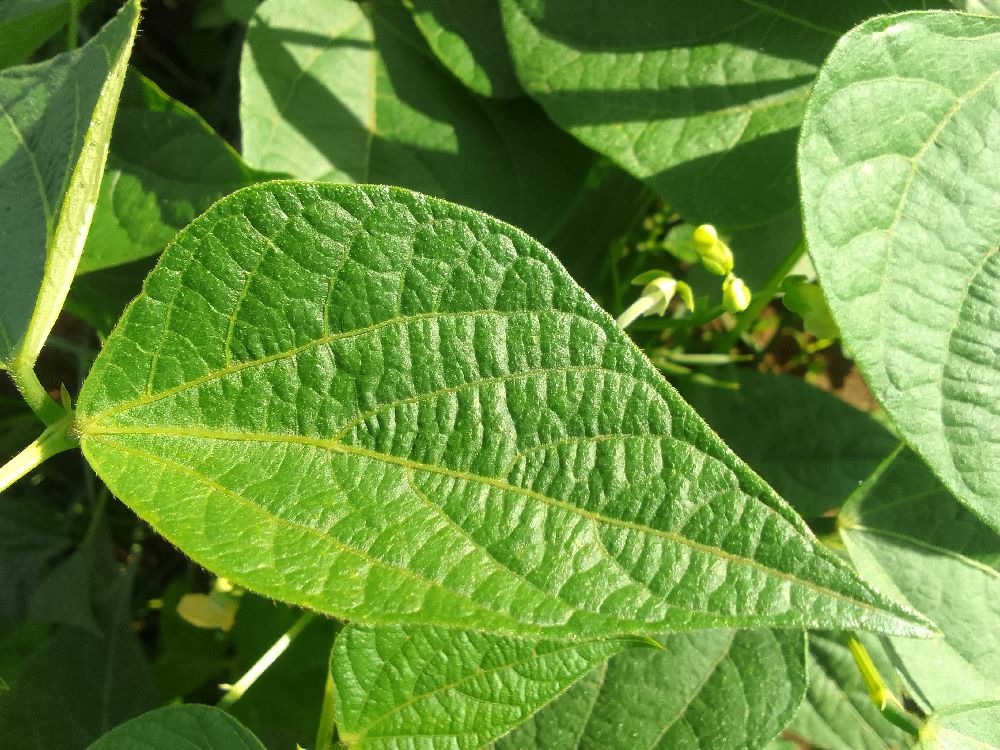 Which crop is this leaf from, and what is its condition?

common bean, healthy
